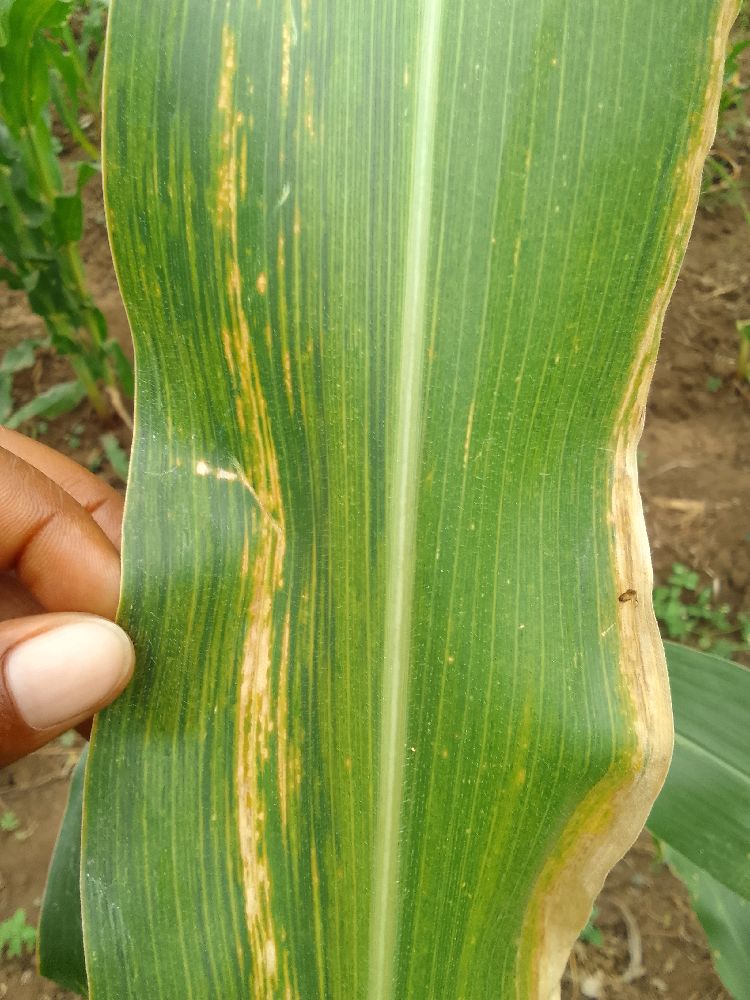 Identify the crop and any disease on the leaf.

maize, maize lethal necrosis
